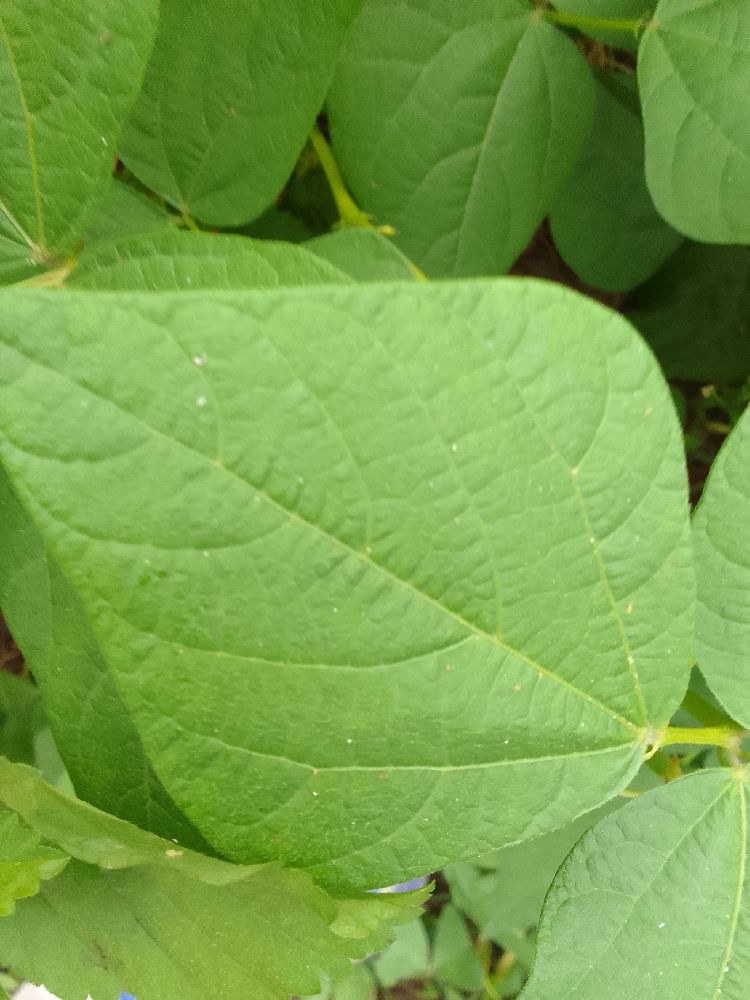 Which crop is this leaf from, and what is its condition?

common bean, healthy
